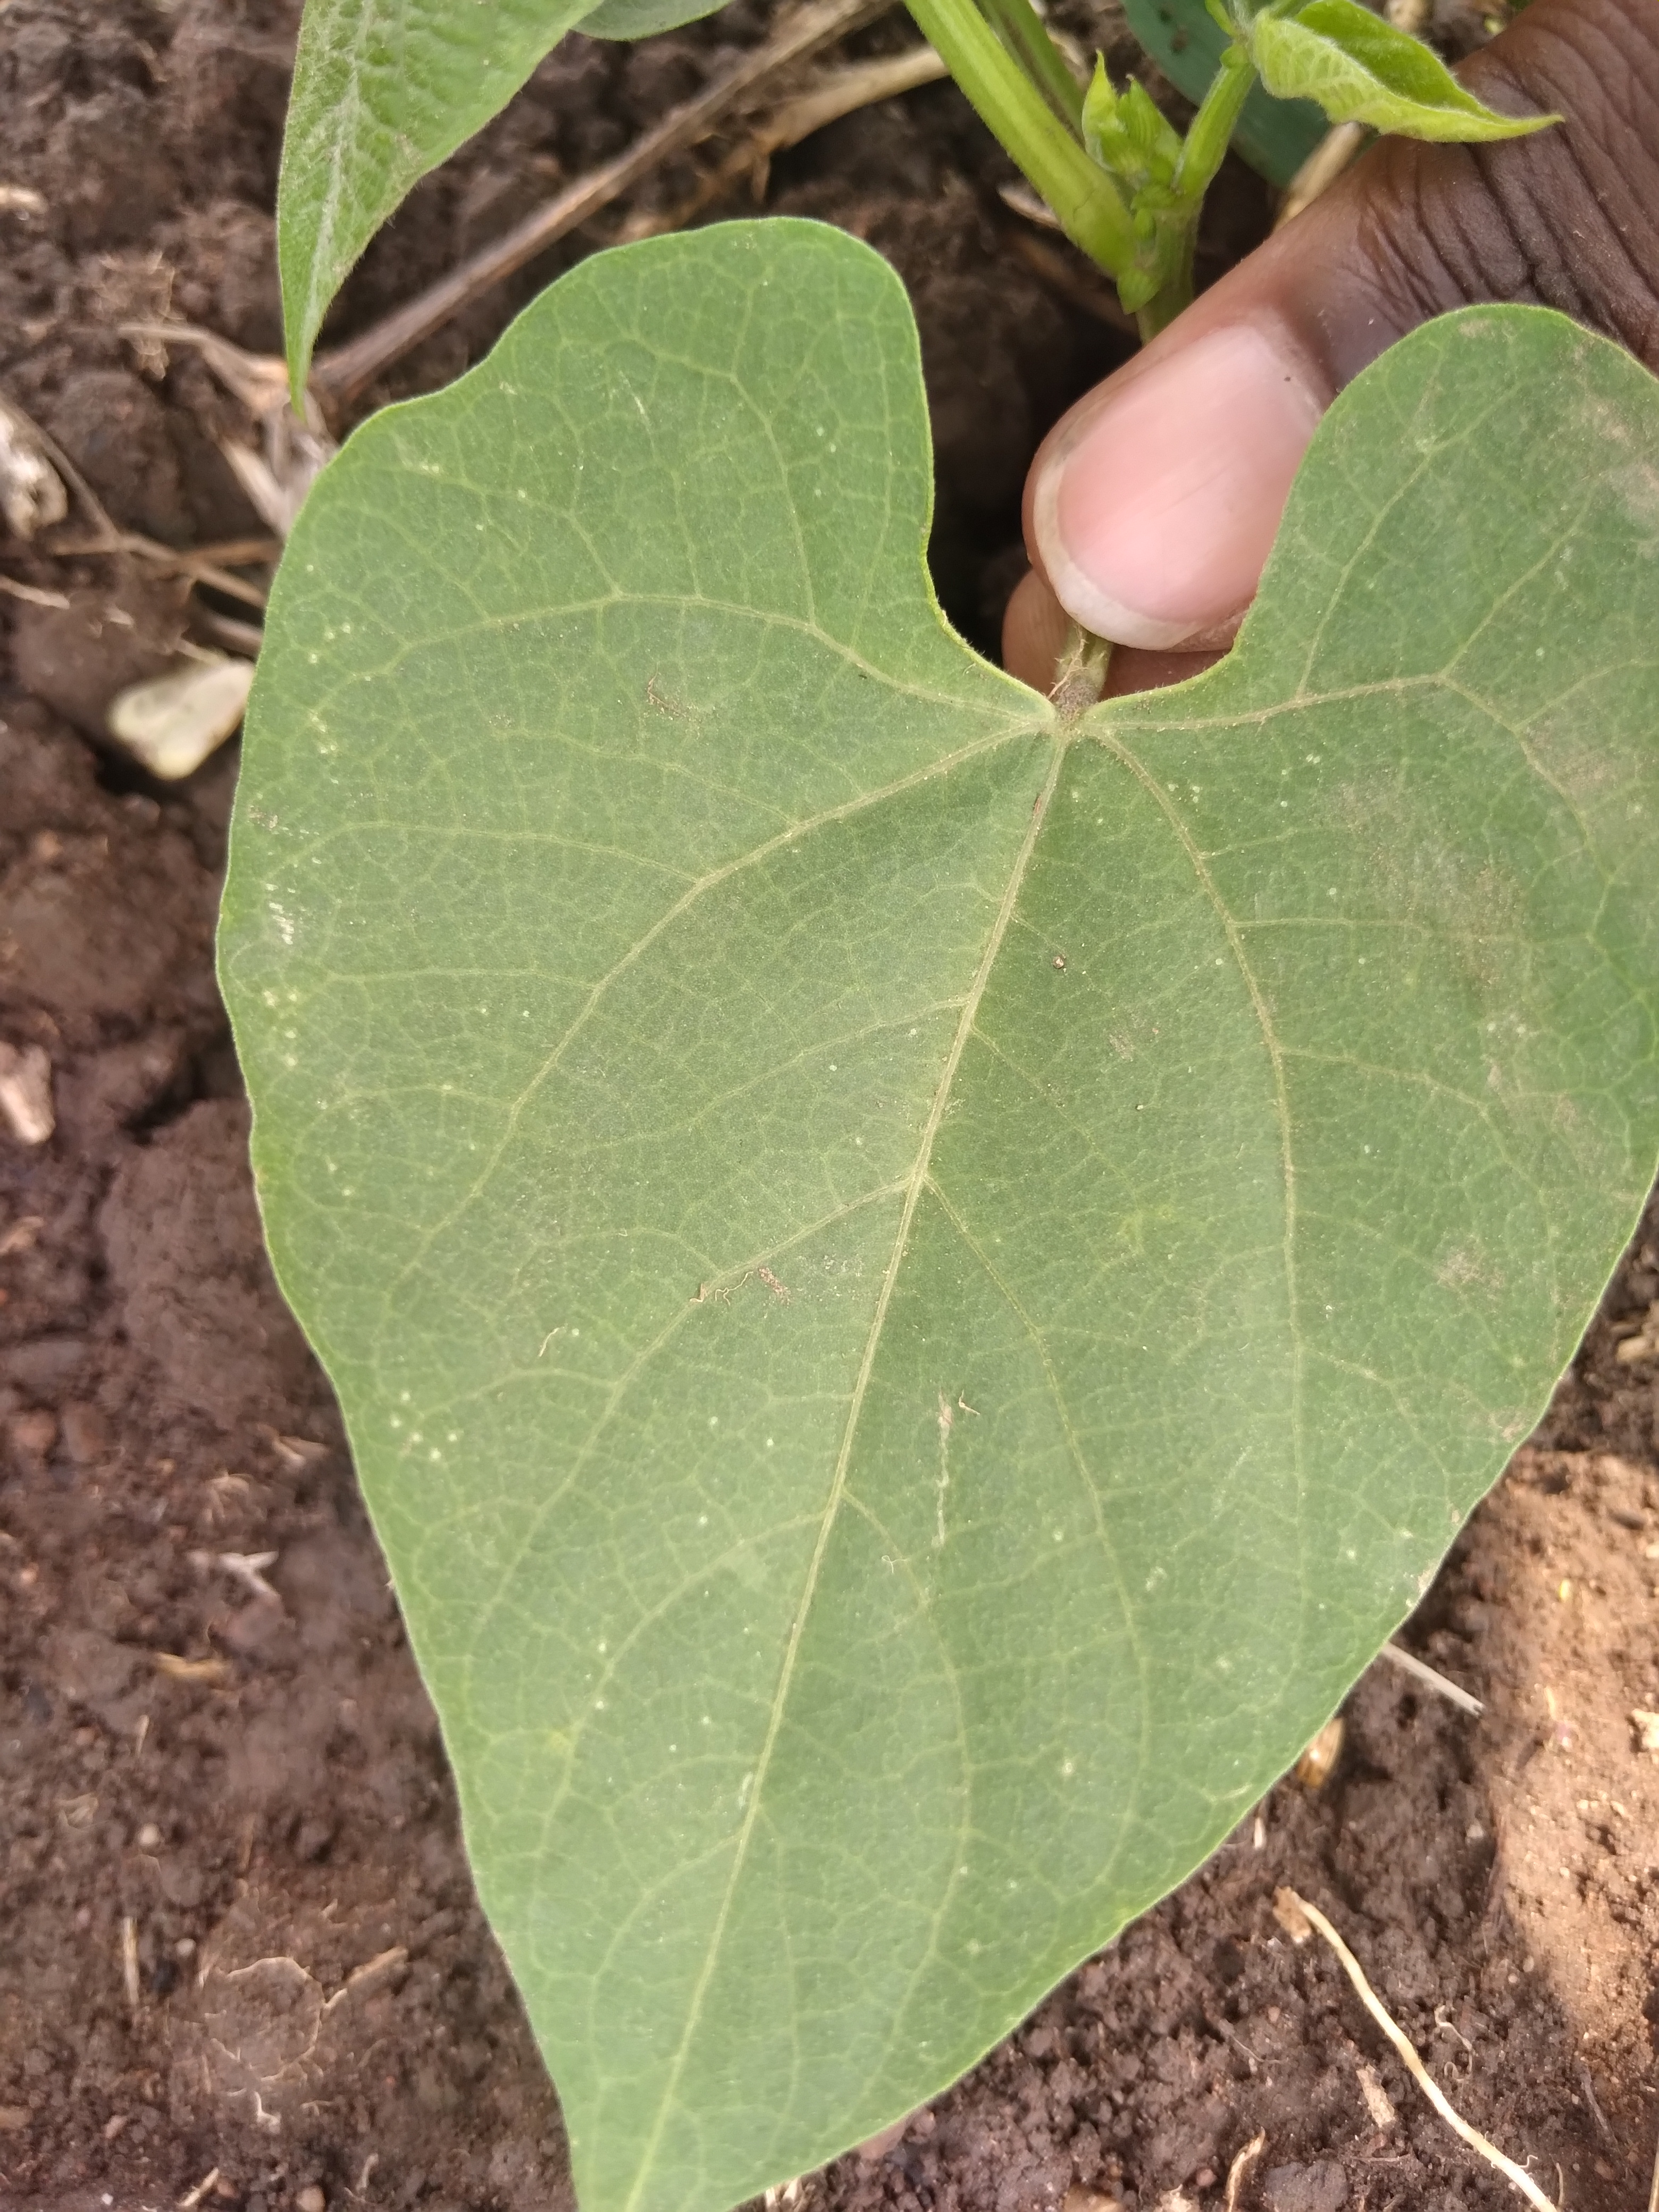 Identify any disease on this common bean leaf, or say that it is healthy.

healthy
